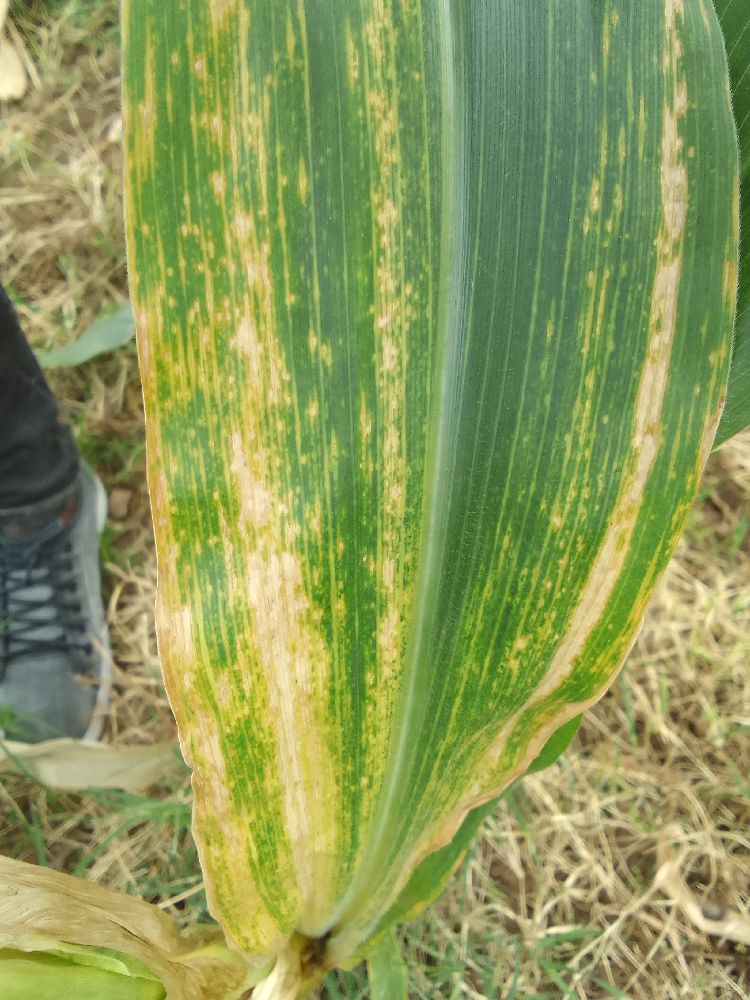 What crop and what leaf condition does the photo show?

maize, maize lethal necrosis
